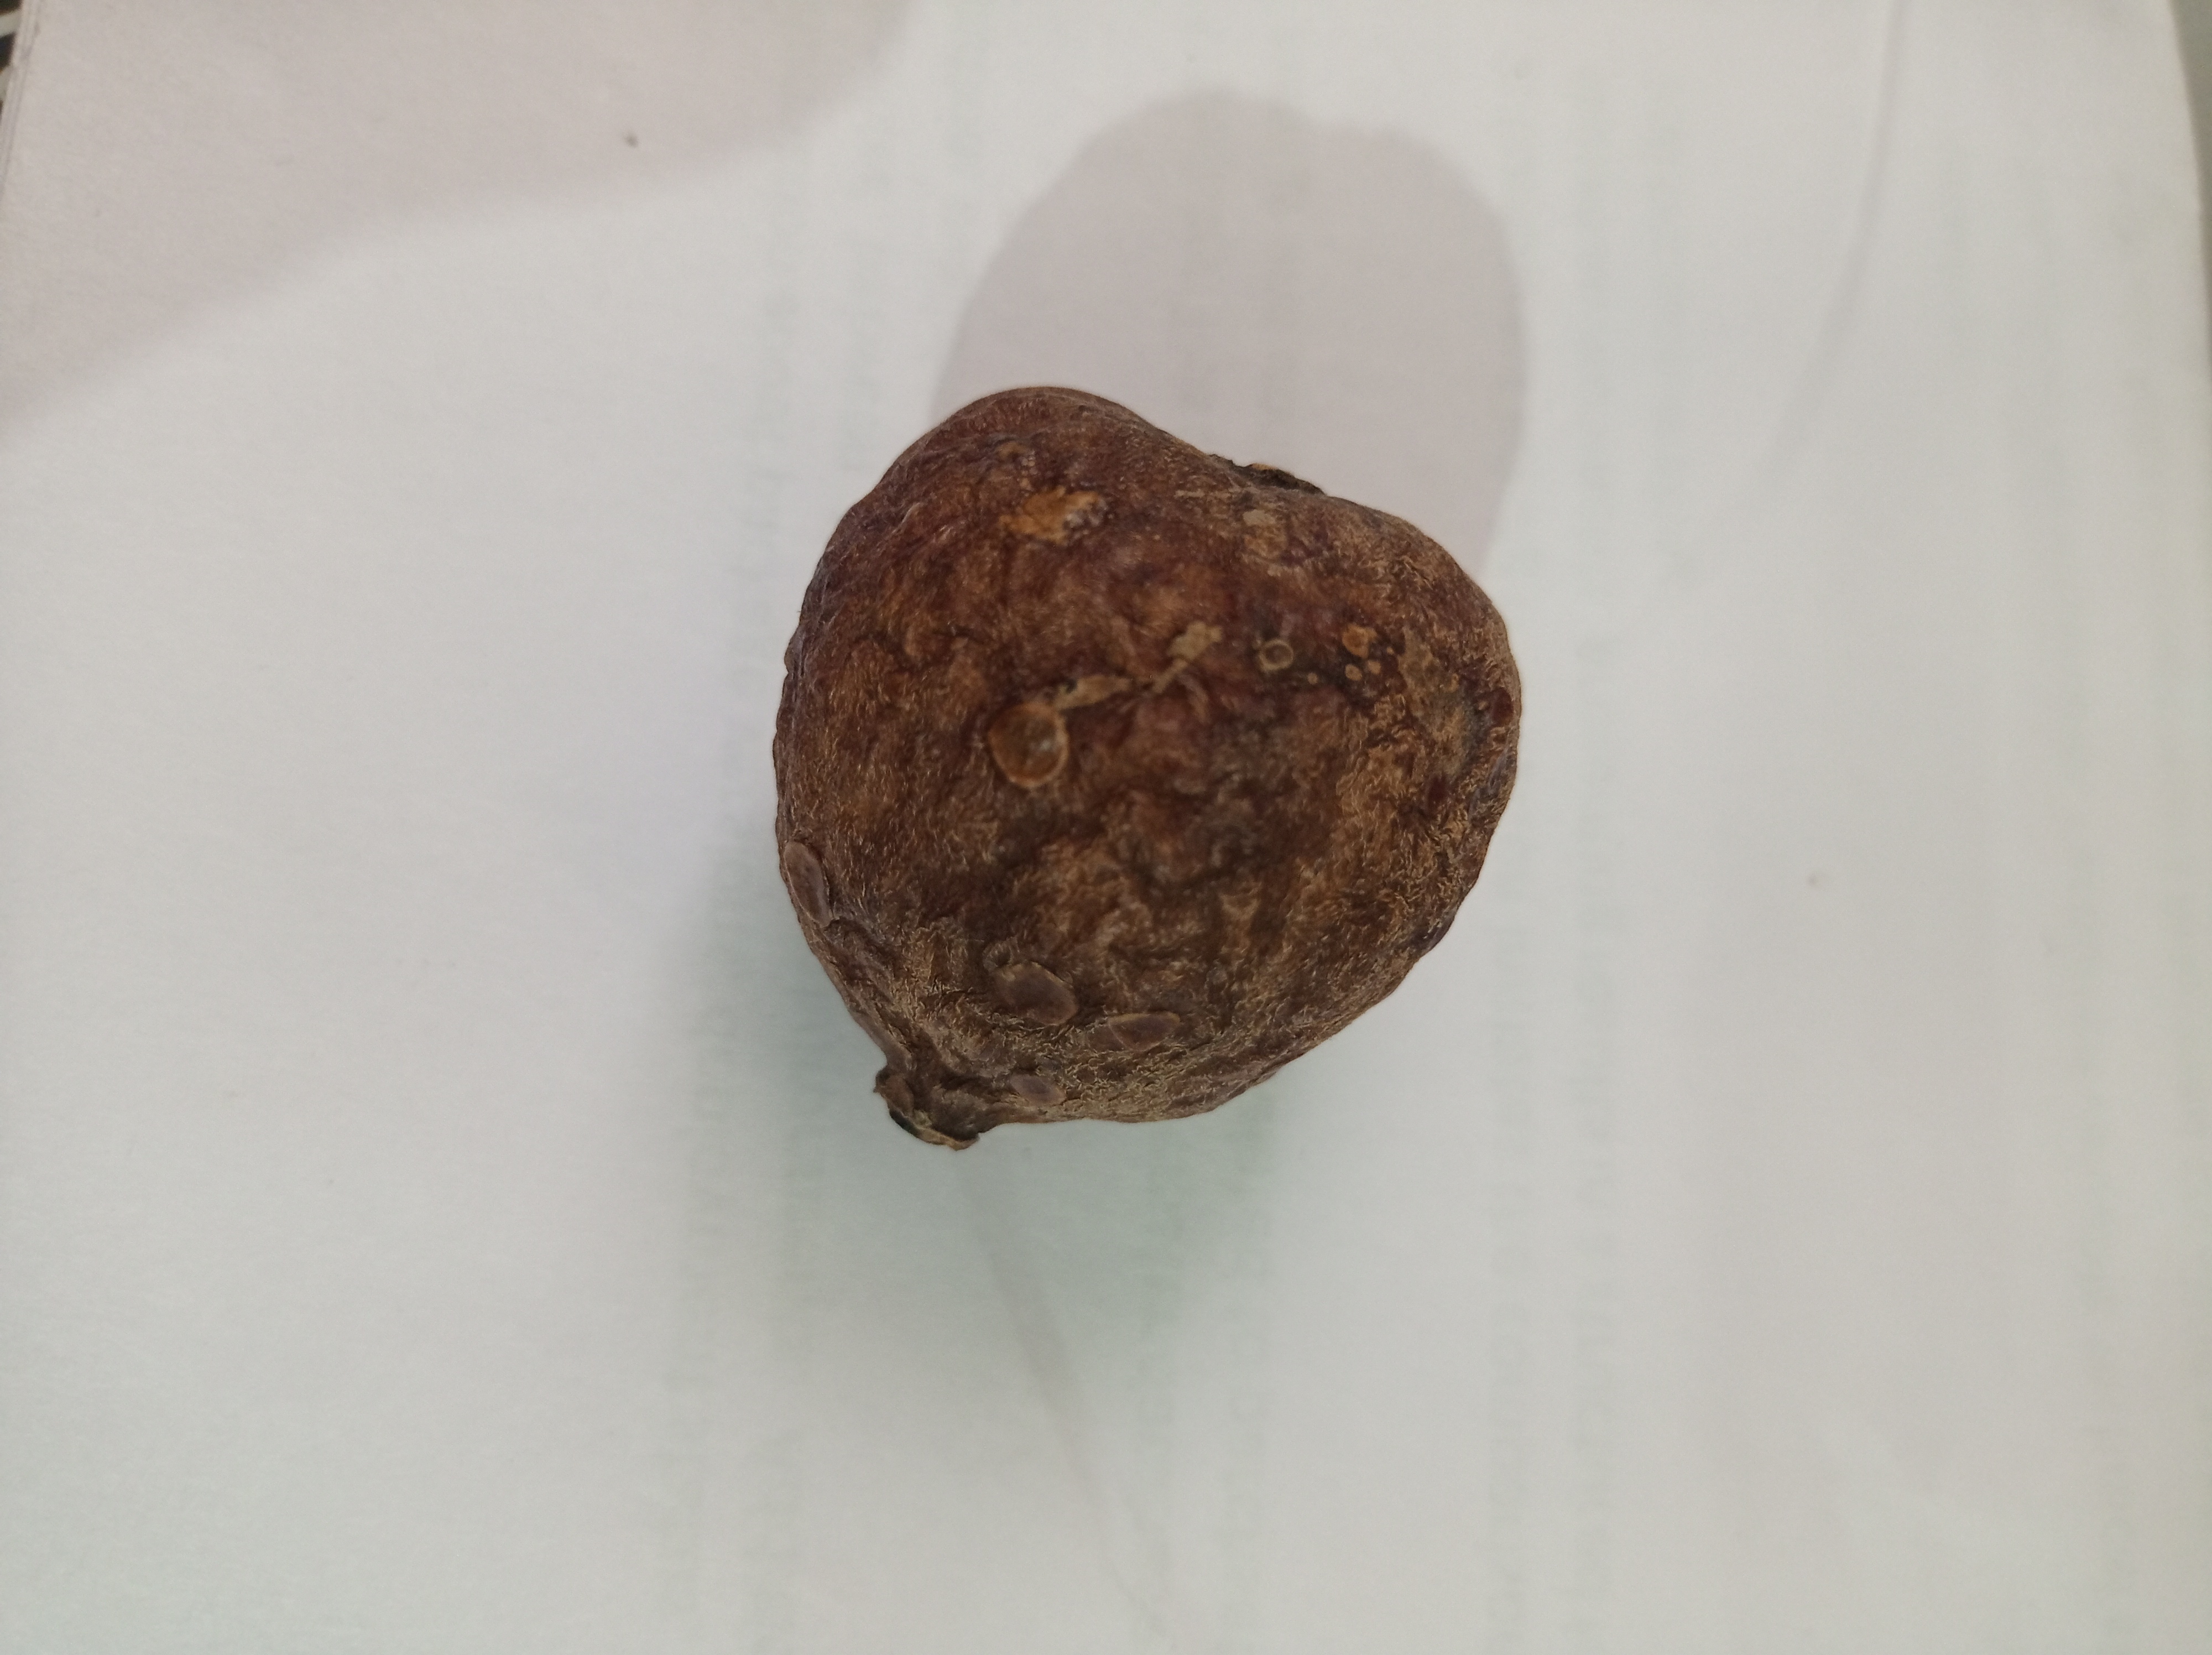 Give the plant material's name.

madanphal
